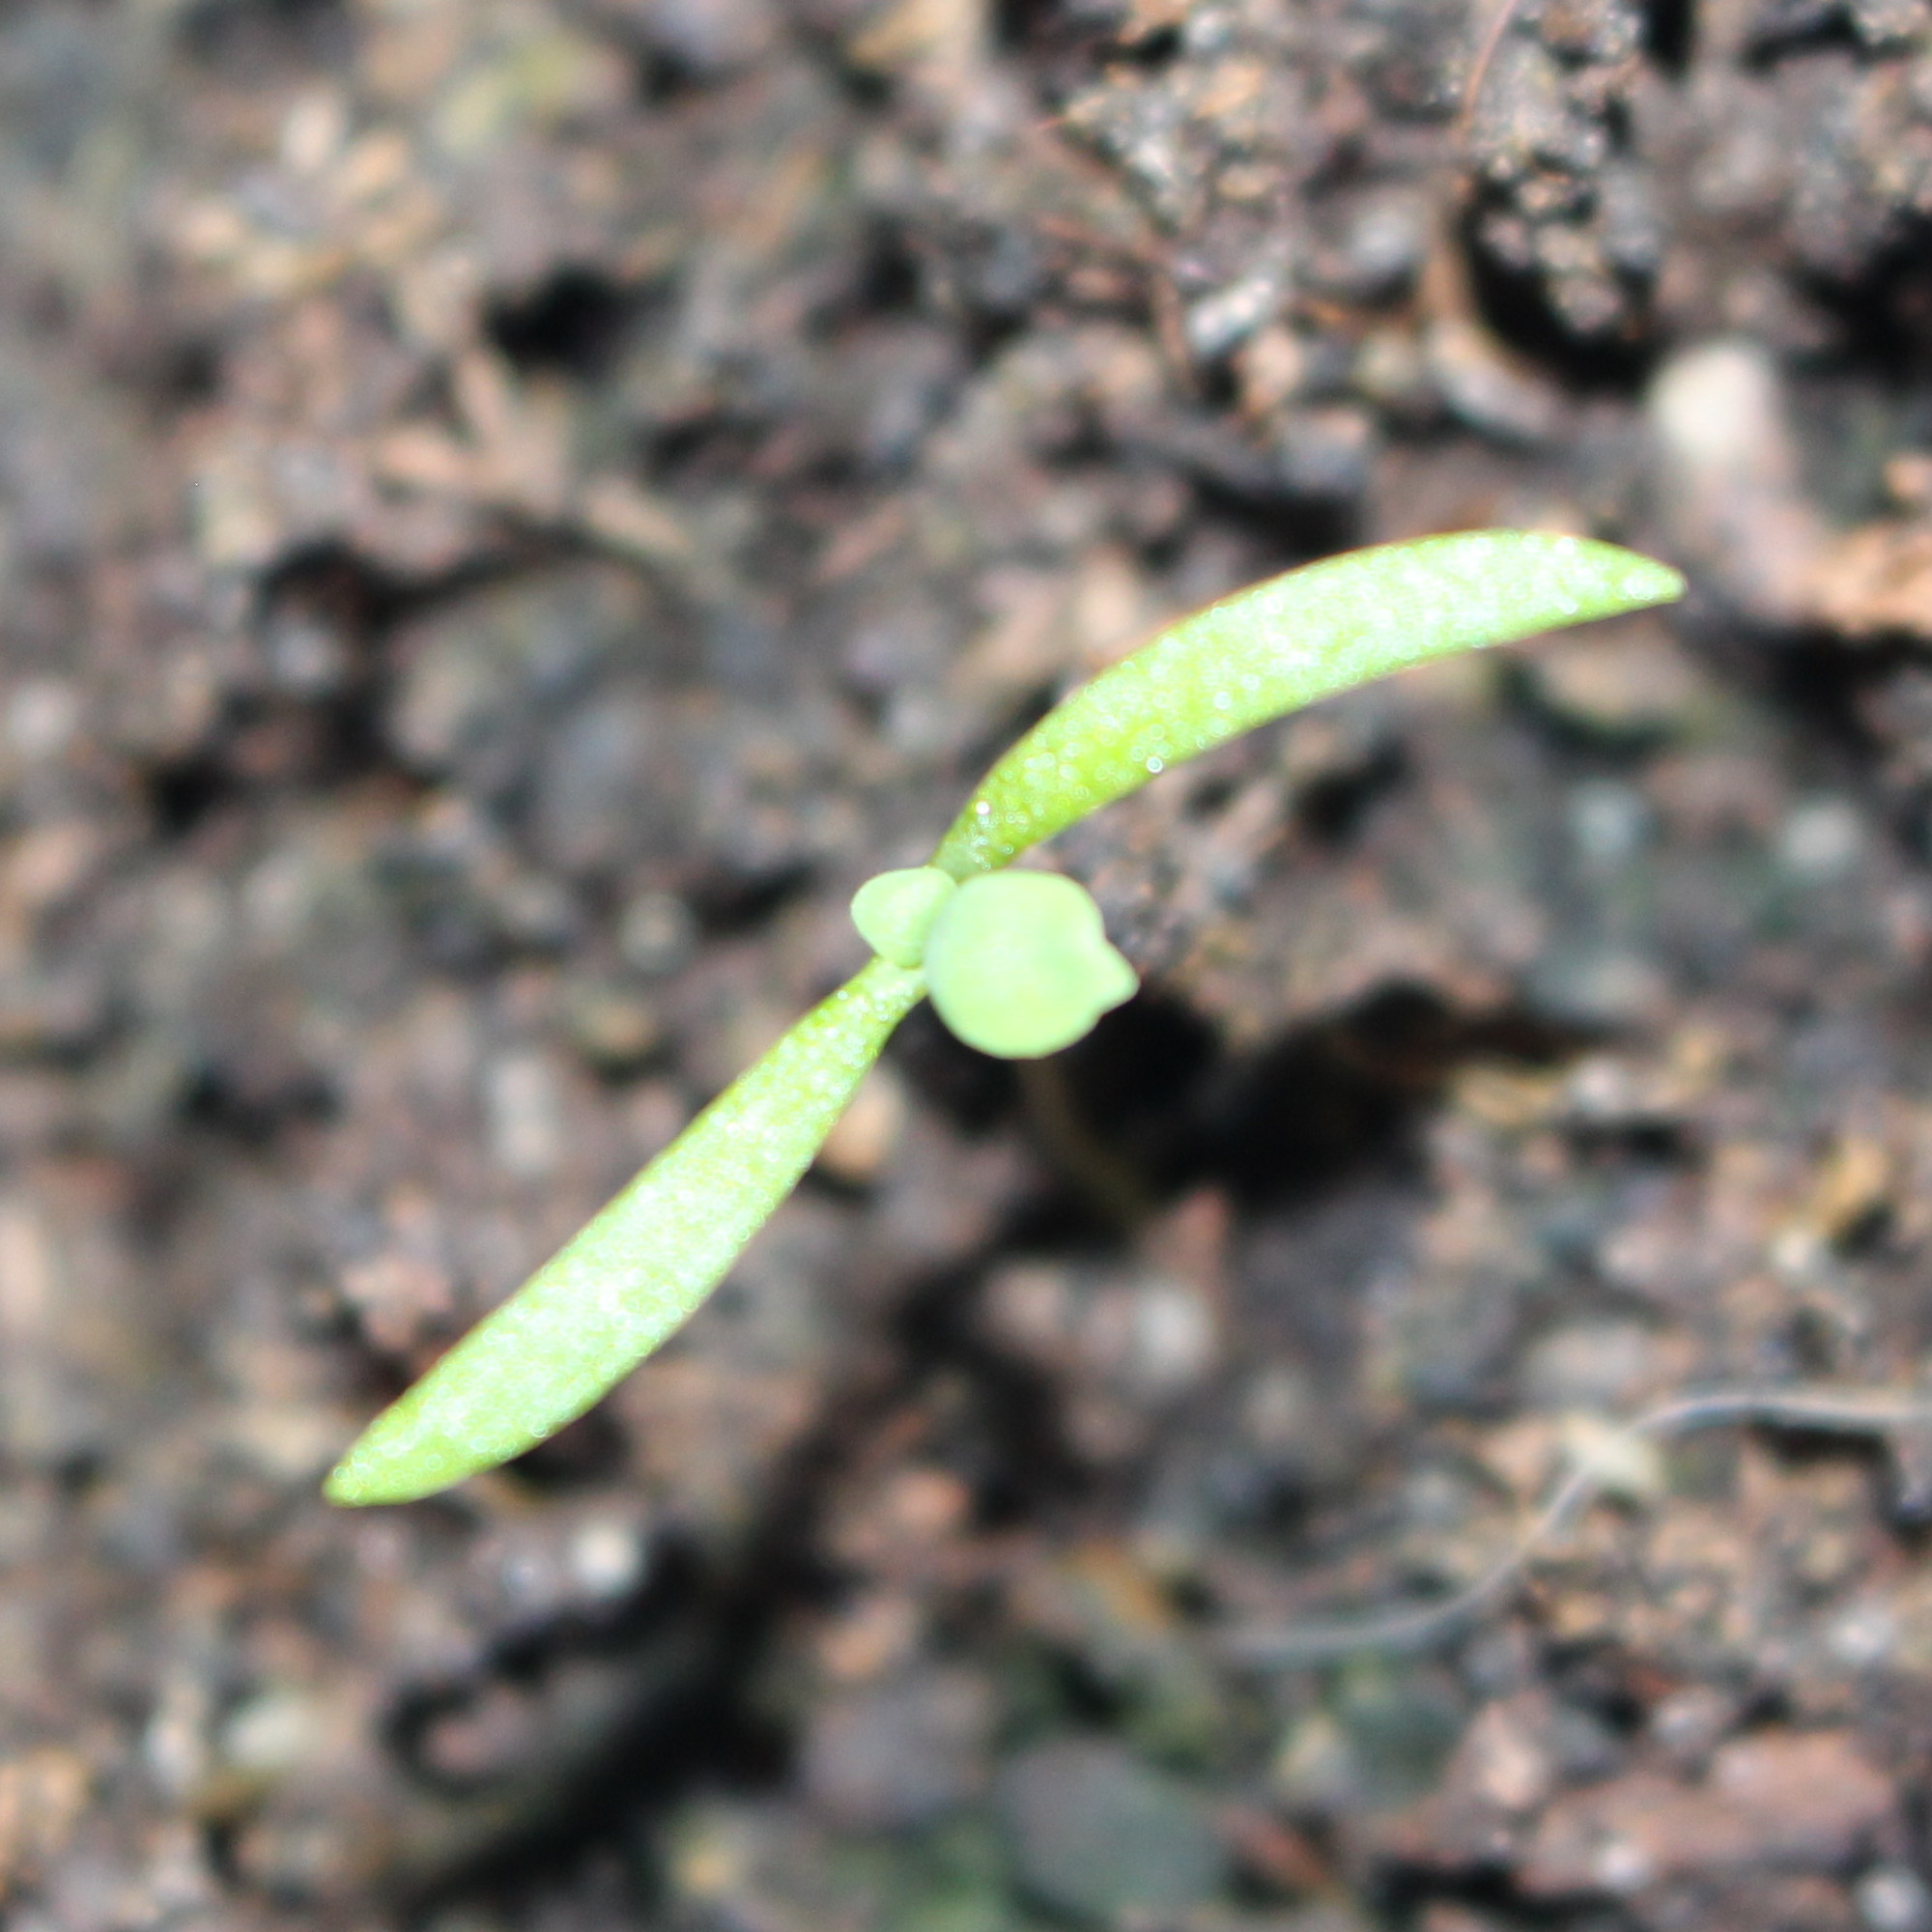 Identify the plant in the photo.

Papaver rhoeas
